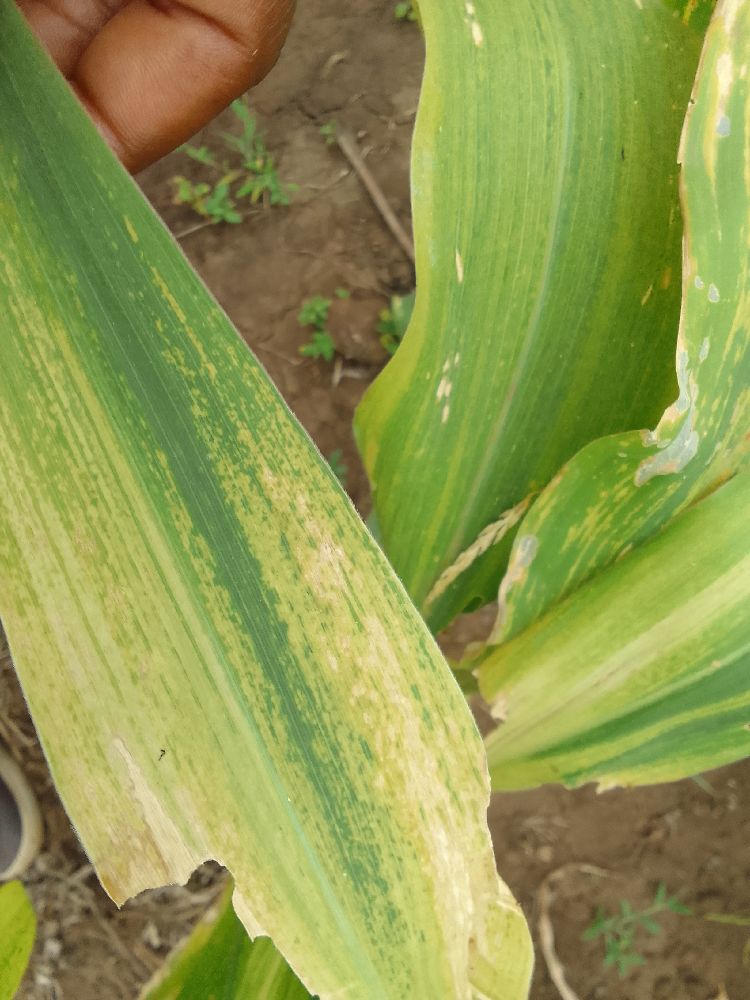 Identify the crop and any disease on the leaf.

maize, maize lethal necrosis
